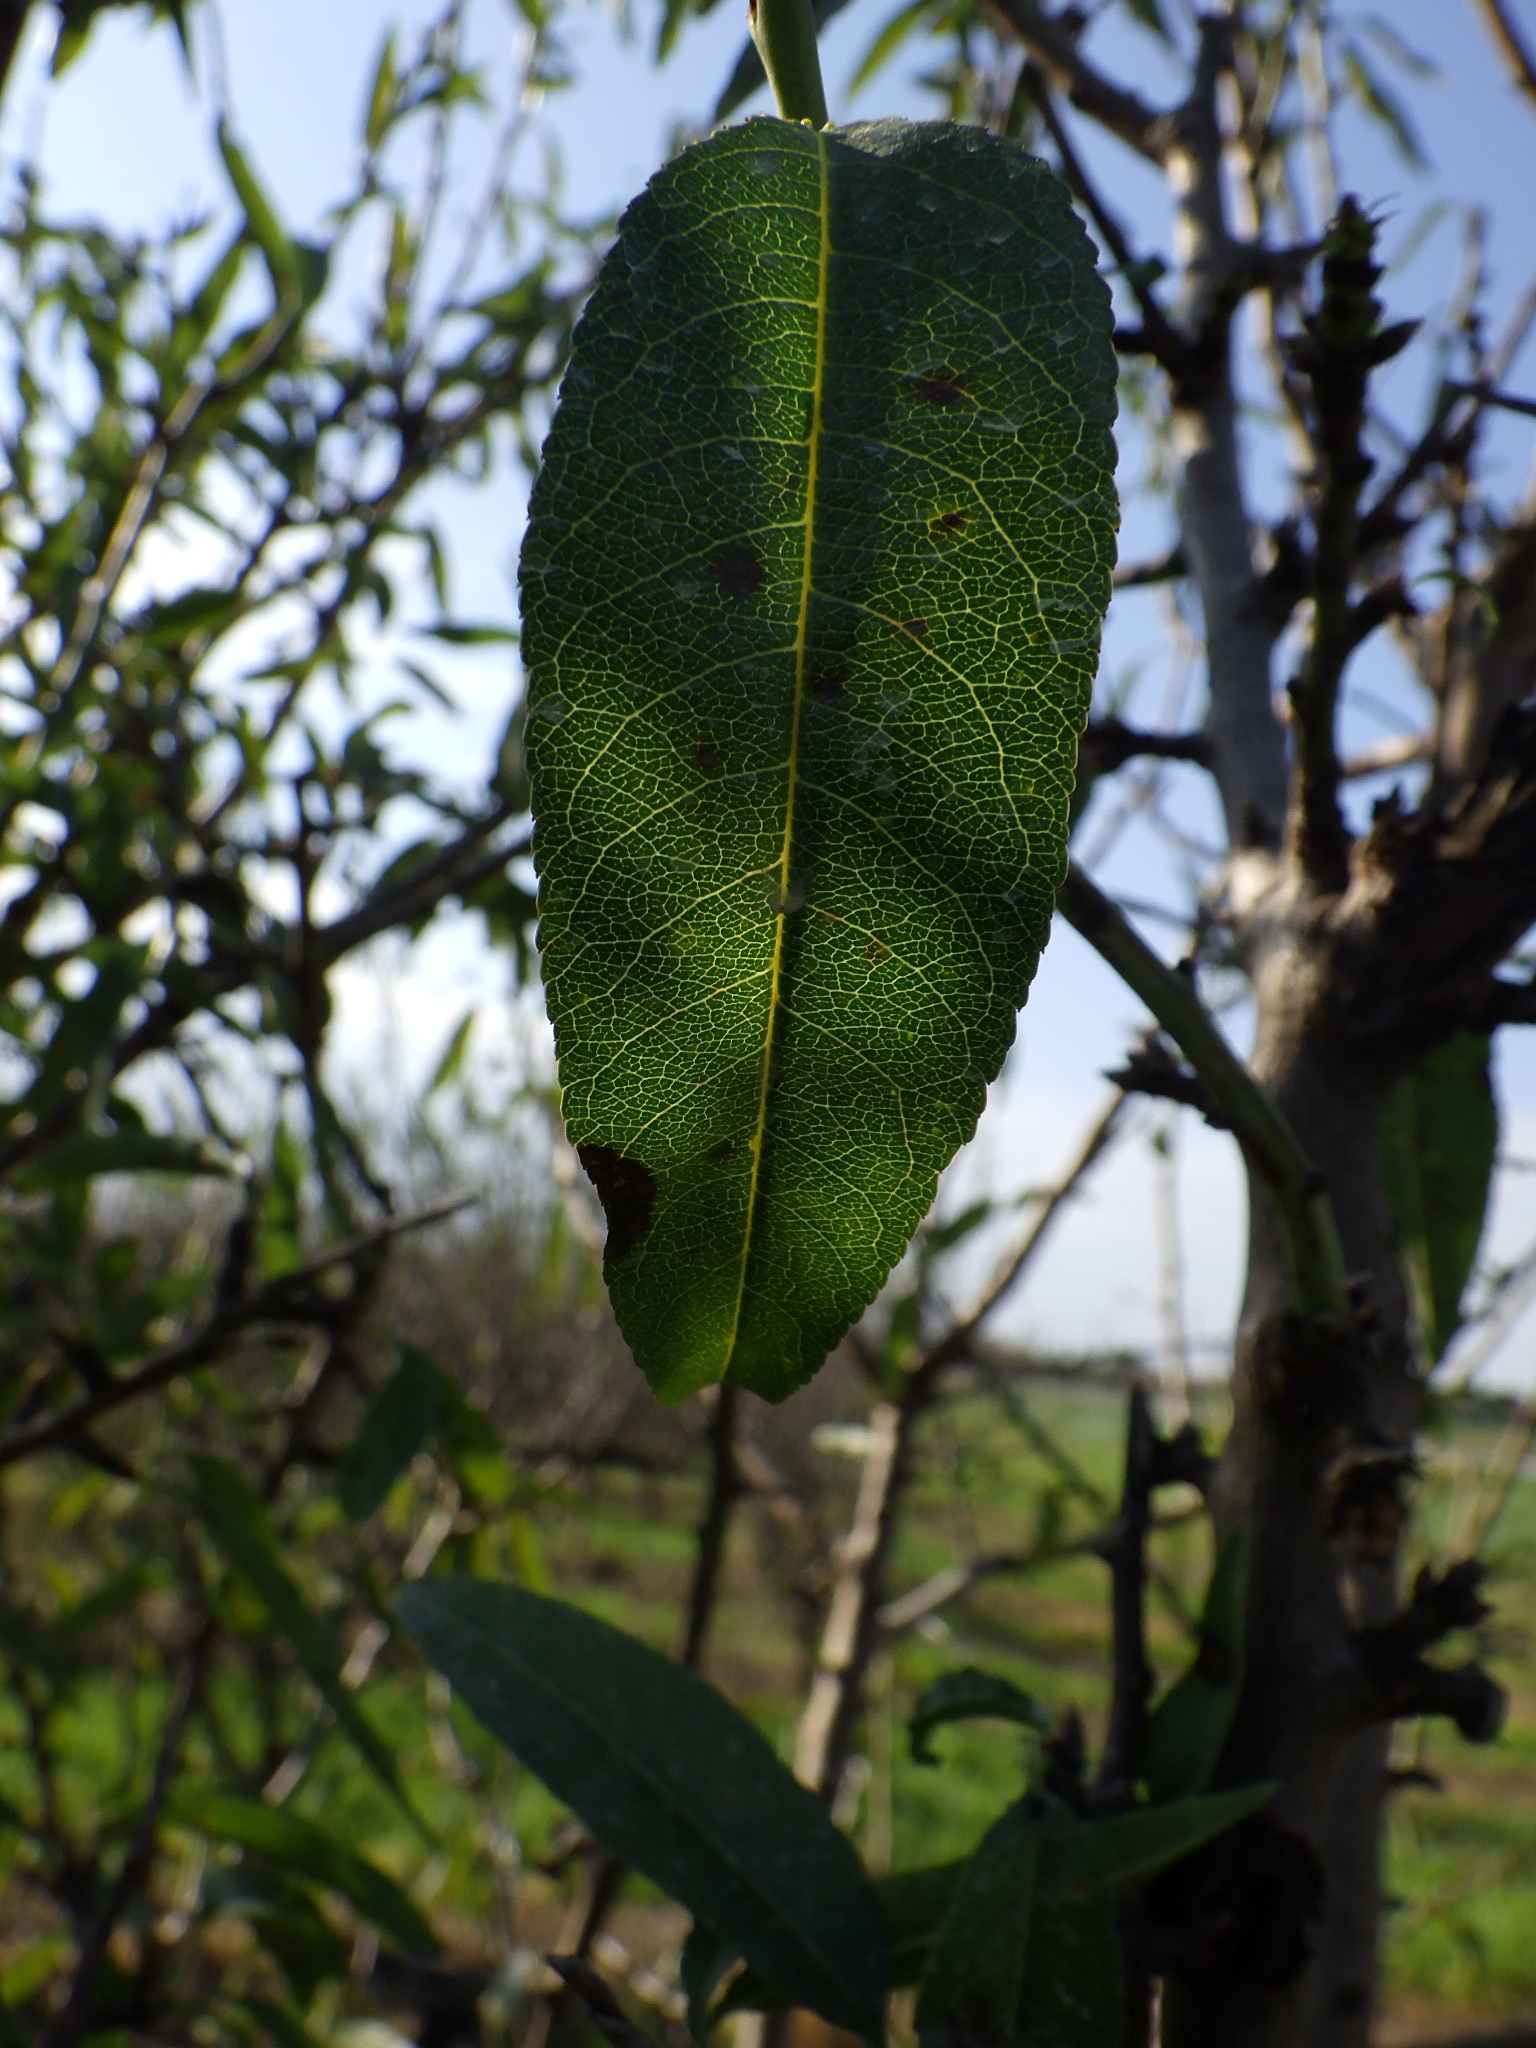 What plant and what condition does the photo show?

almond, shot hole disease
